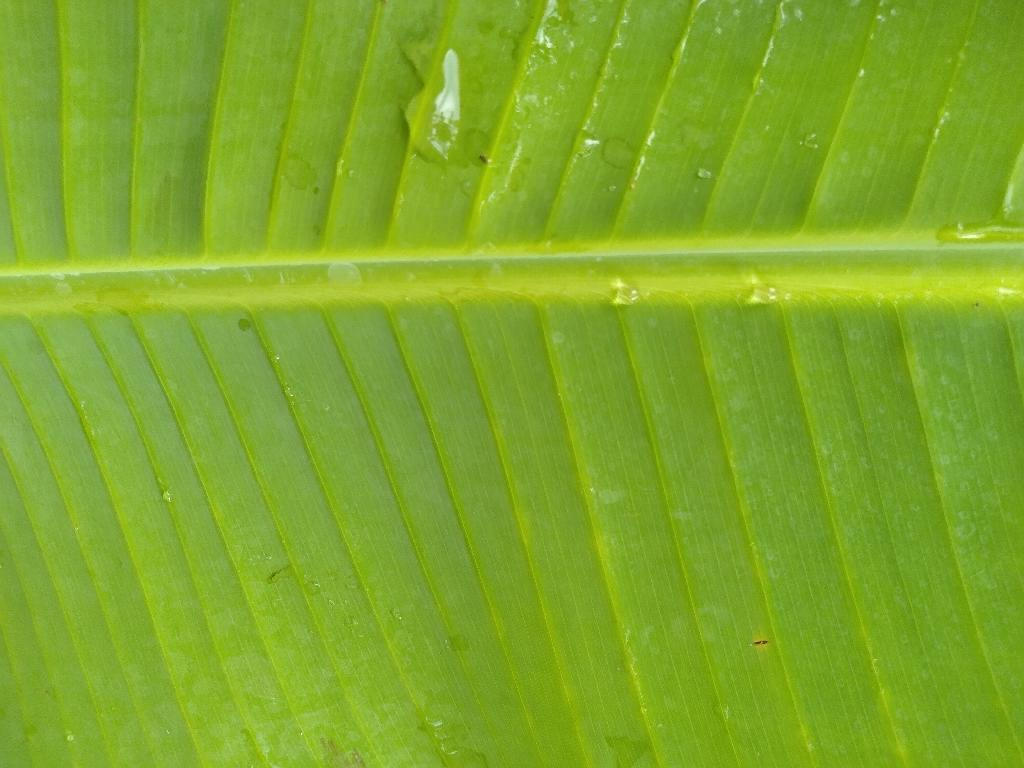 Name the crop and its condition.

banana, healthy
